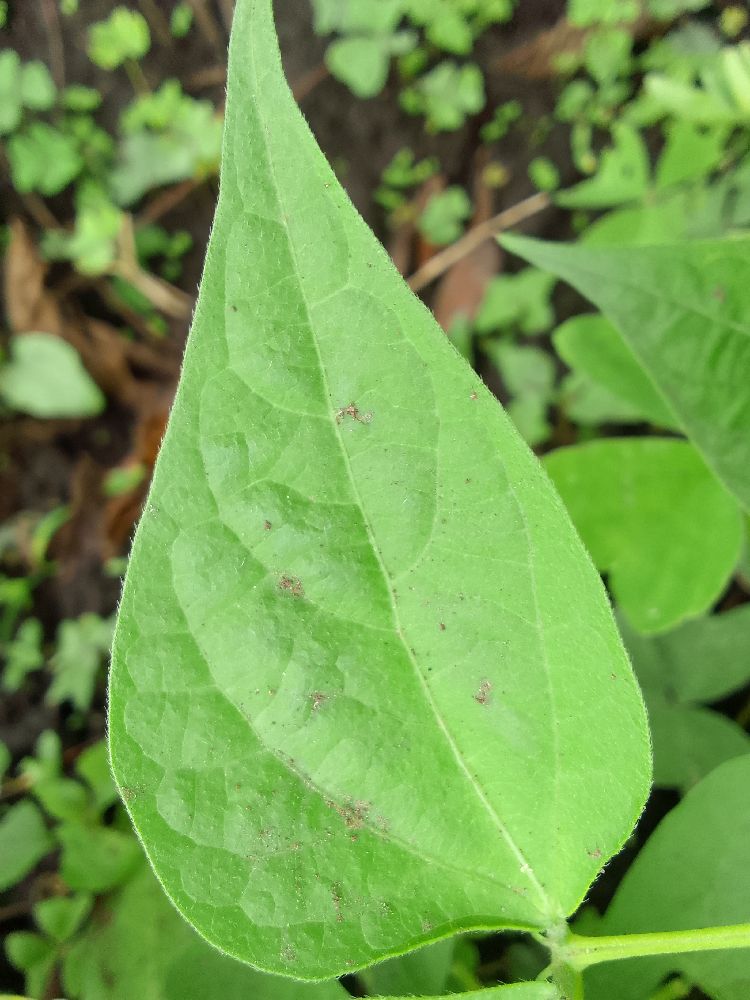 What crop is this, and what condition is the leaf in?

common bean, healthy
